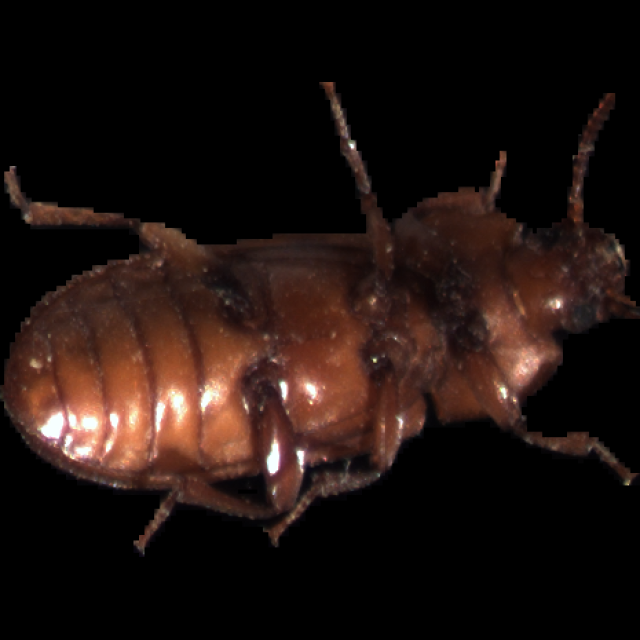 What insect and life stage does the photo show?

mealworm beetle
